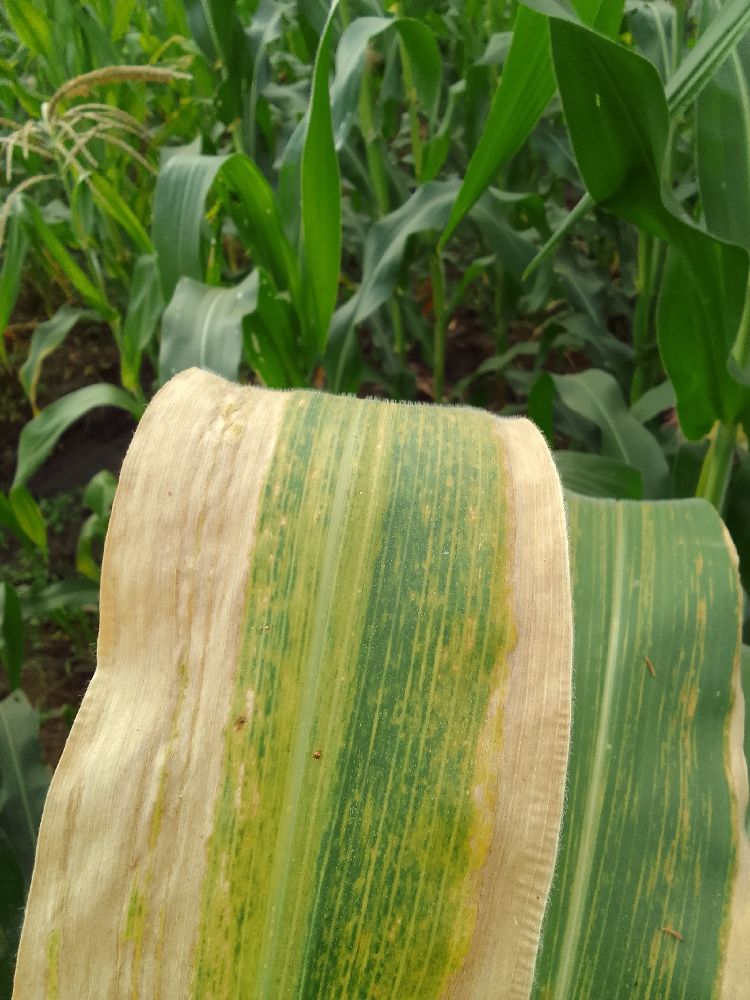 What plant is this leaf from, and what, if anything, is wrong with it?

maize, maize lethal necrosis
